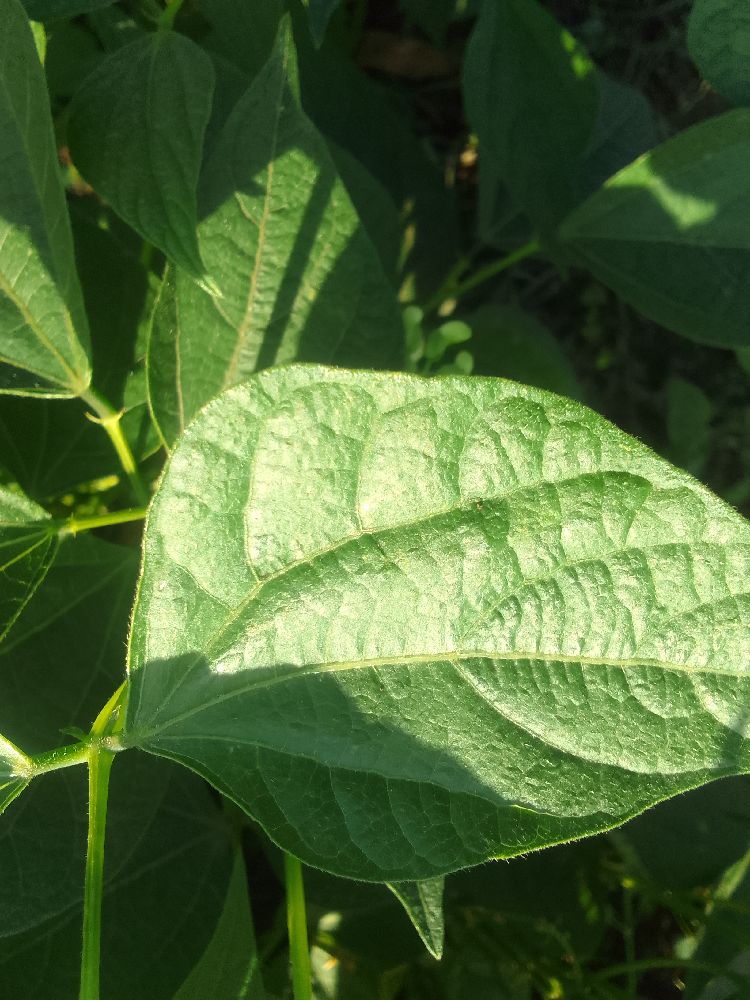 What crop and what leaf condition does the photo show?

common bean, healthy
